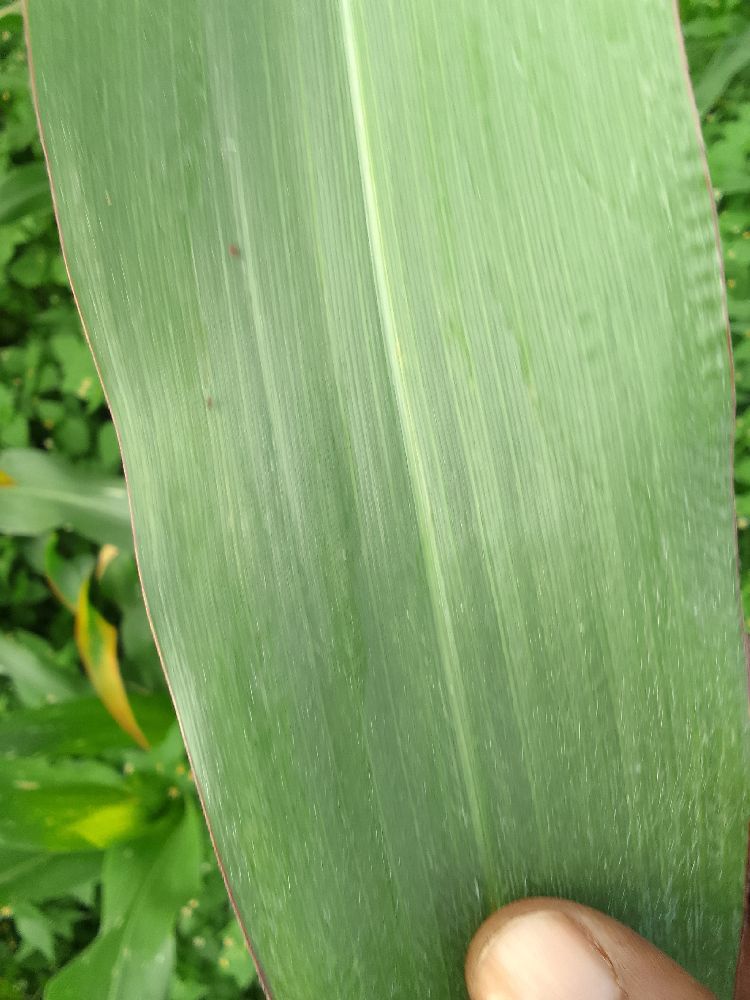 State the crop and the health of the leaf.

maize, healthy
